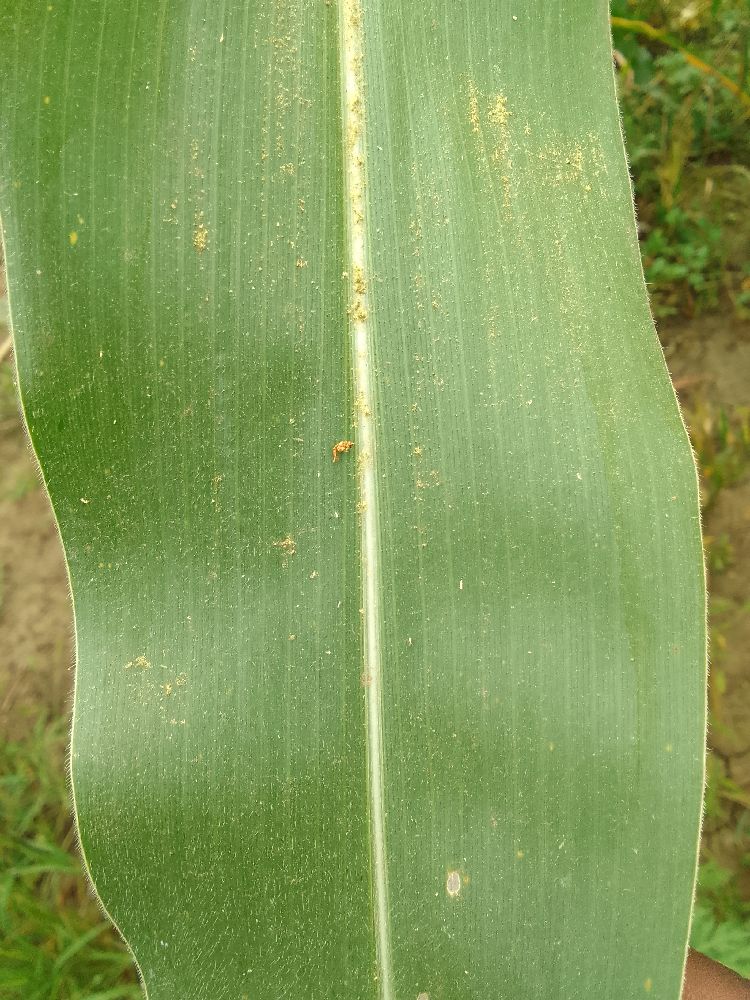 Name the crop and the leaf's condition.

maize, healthy
